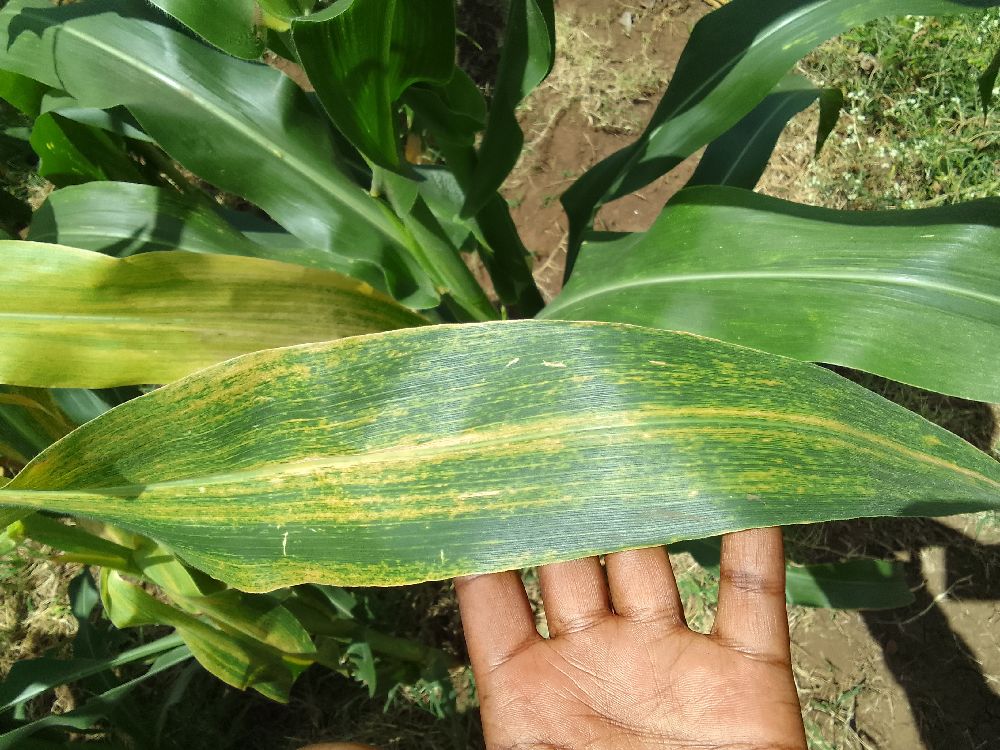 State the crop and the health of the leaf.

maize, maize lethal necrosis
